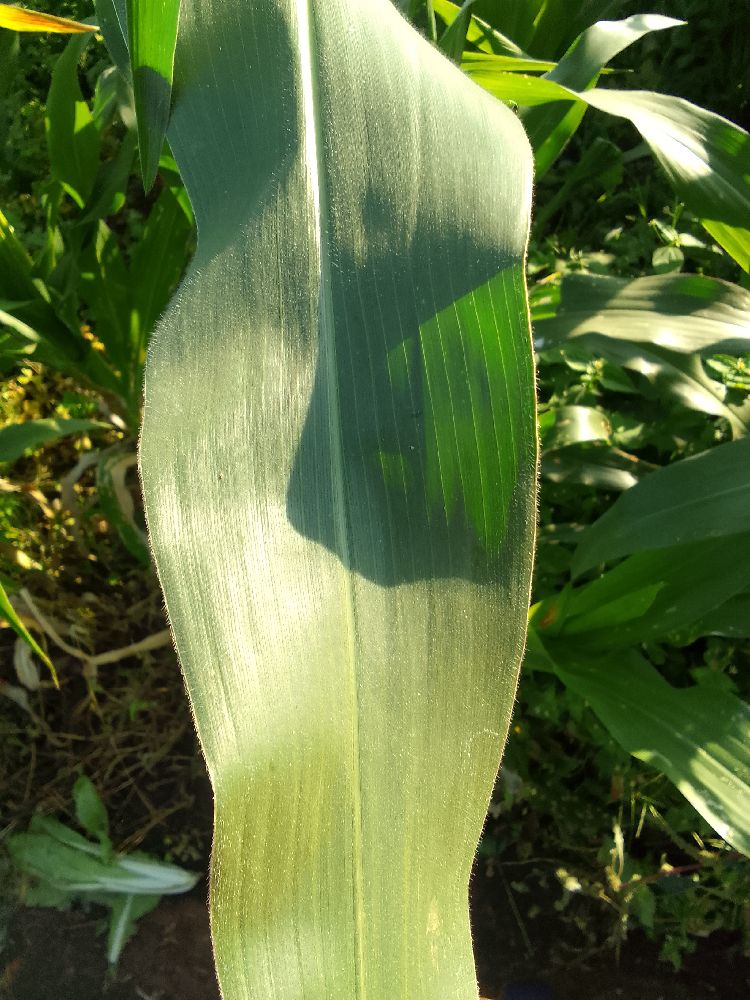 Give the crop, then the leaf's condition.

maize, healthy
